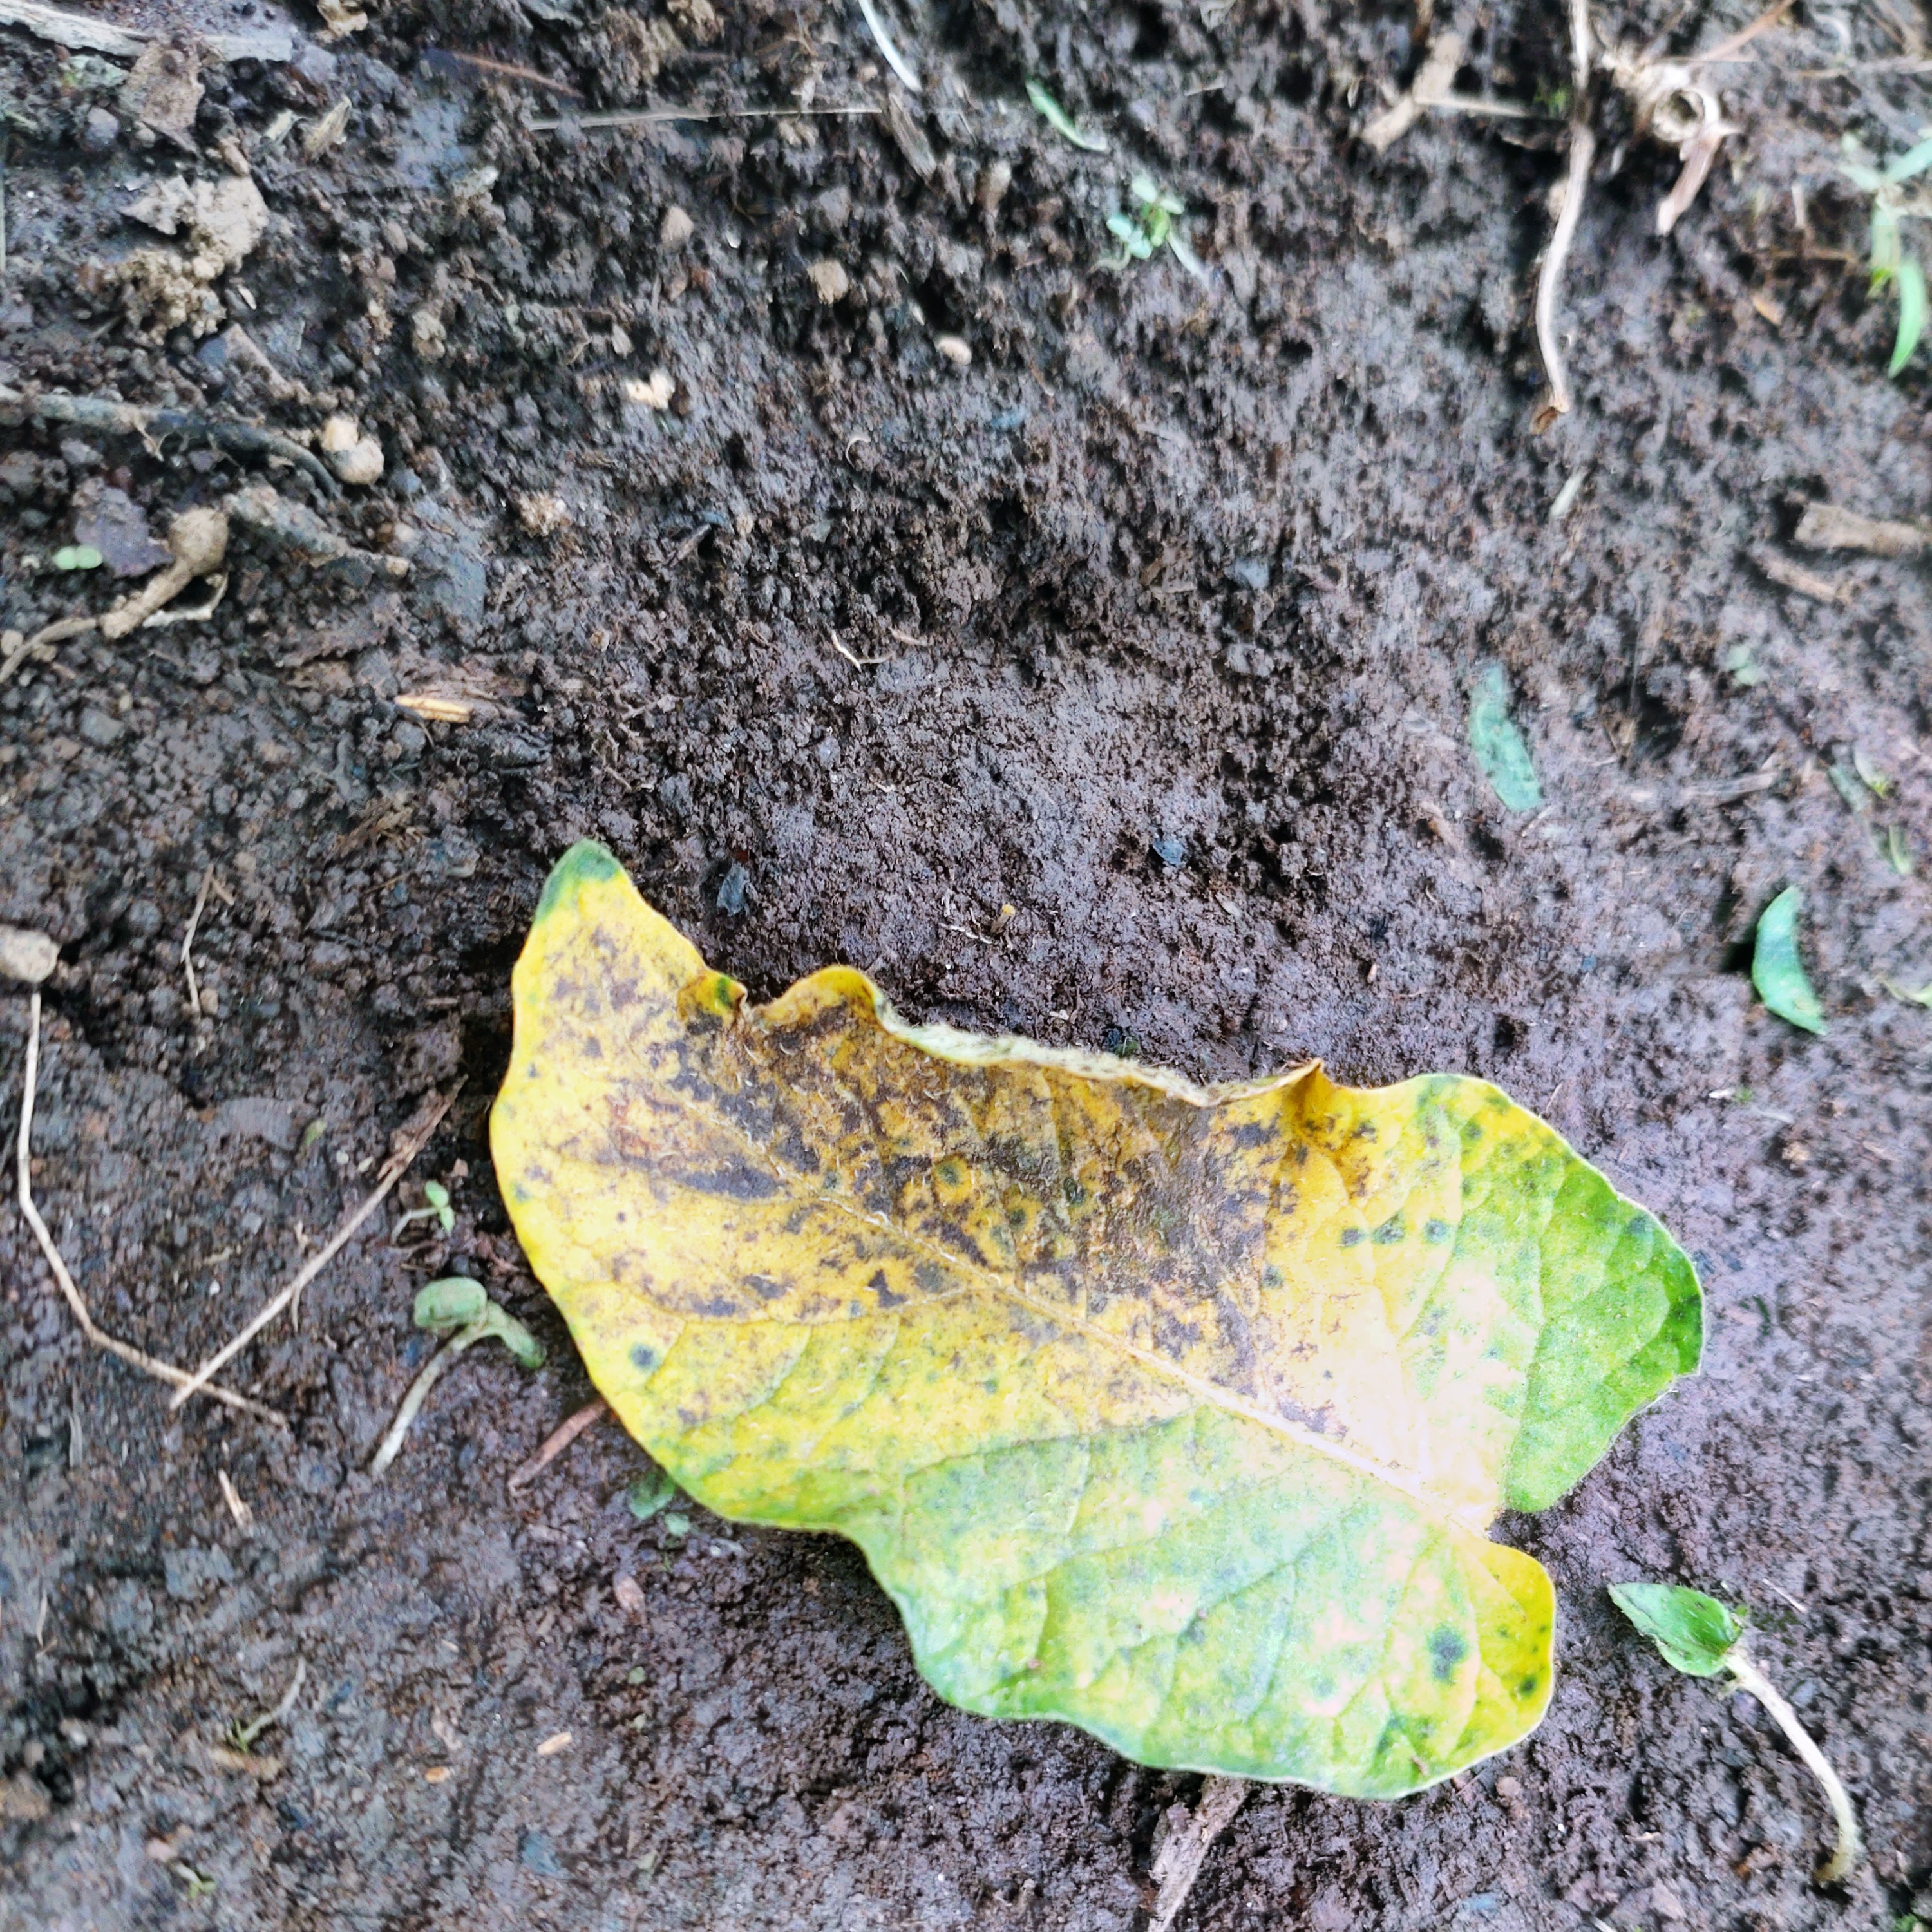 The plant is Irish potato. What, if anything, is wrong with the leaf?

late blight
